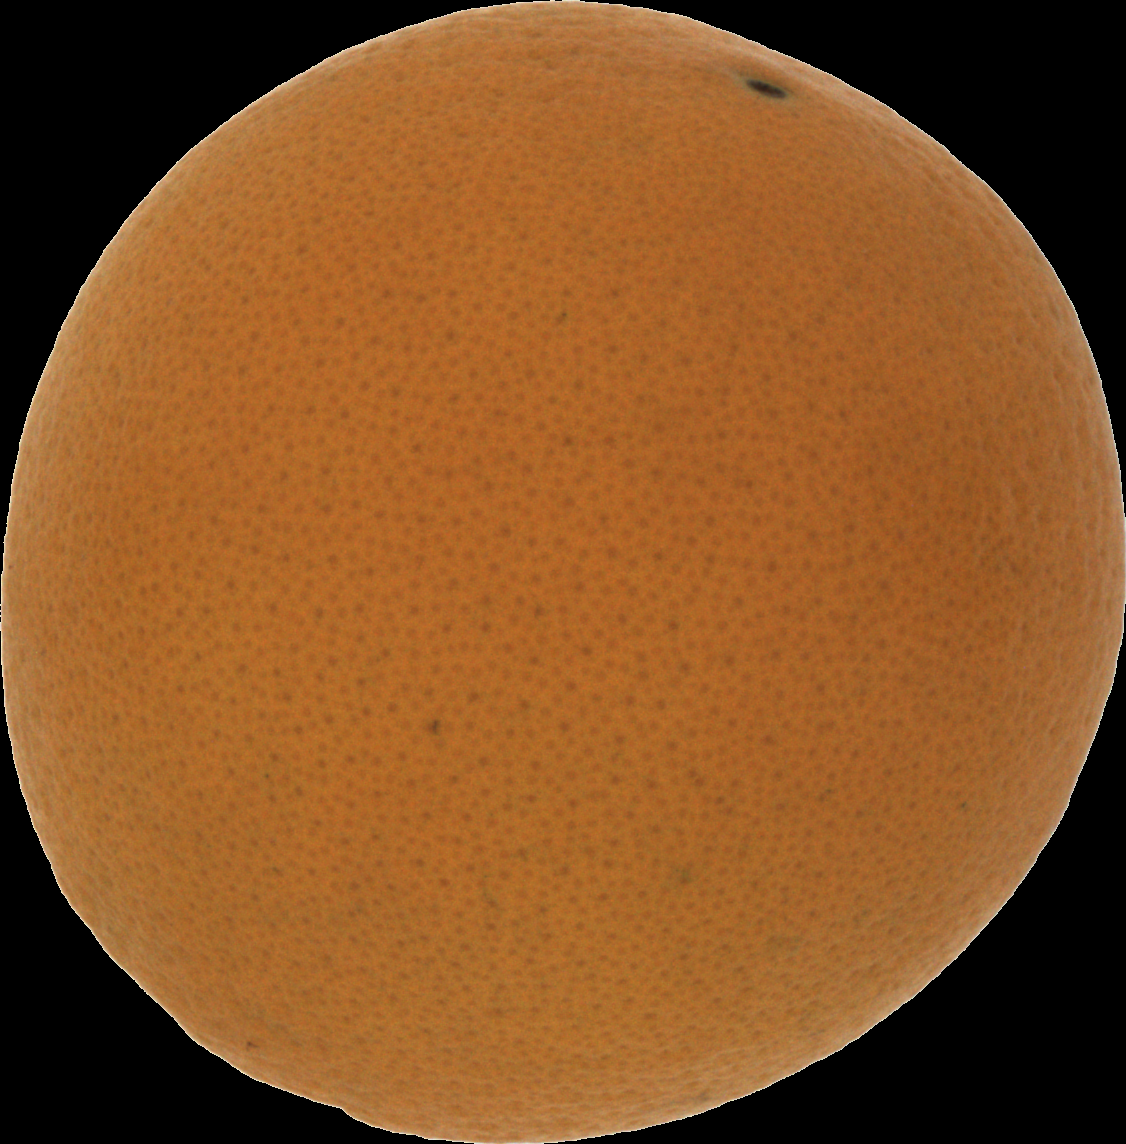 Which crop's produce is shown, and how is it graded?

orange, good
